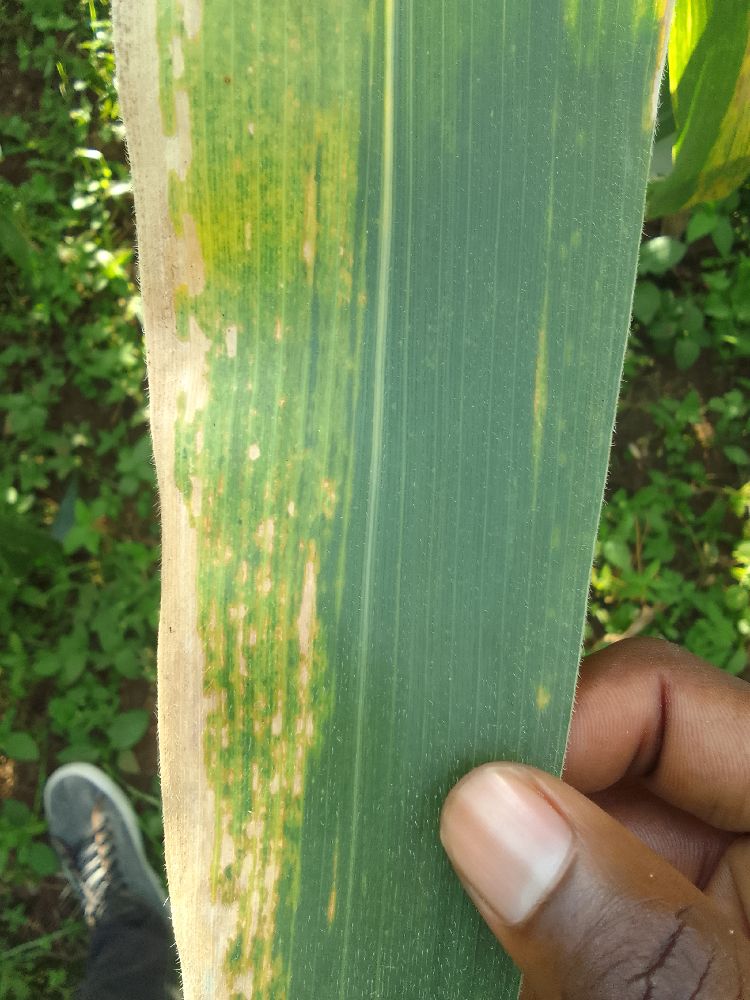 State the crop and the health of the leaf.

maize, maize lethal necrosis
